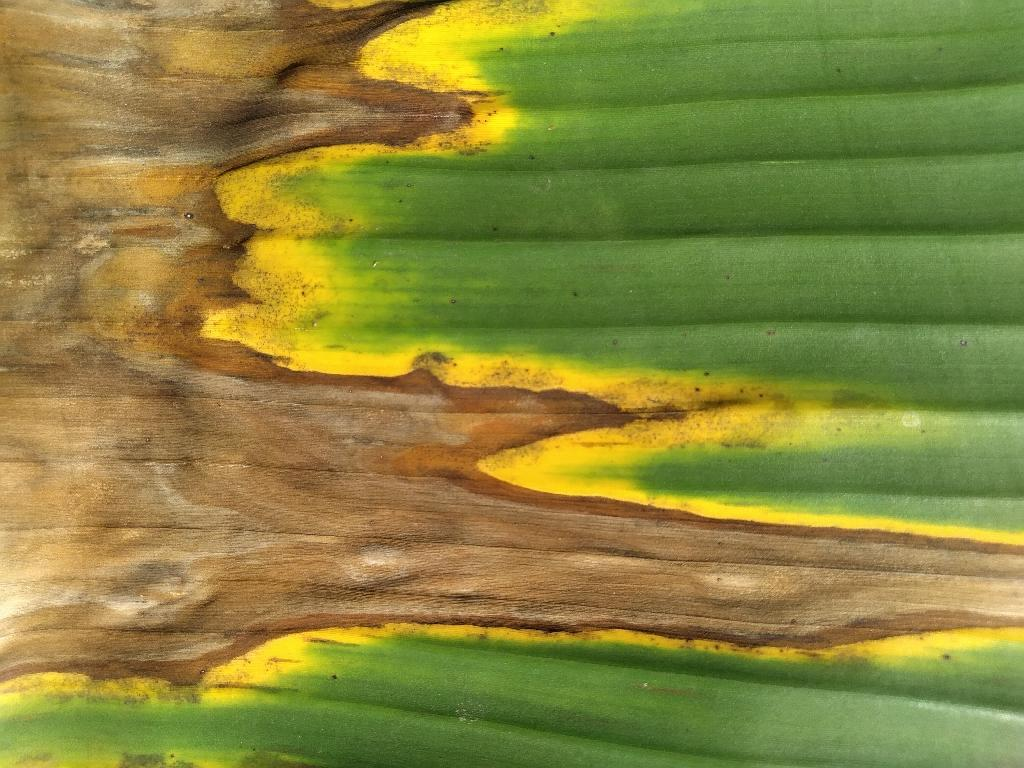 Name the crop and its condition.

banana, fusarium wilt race 1
